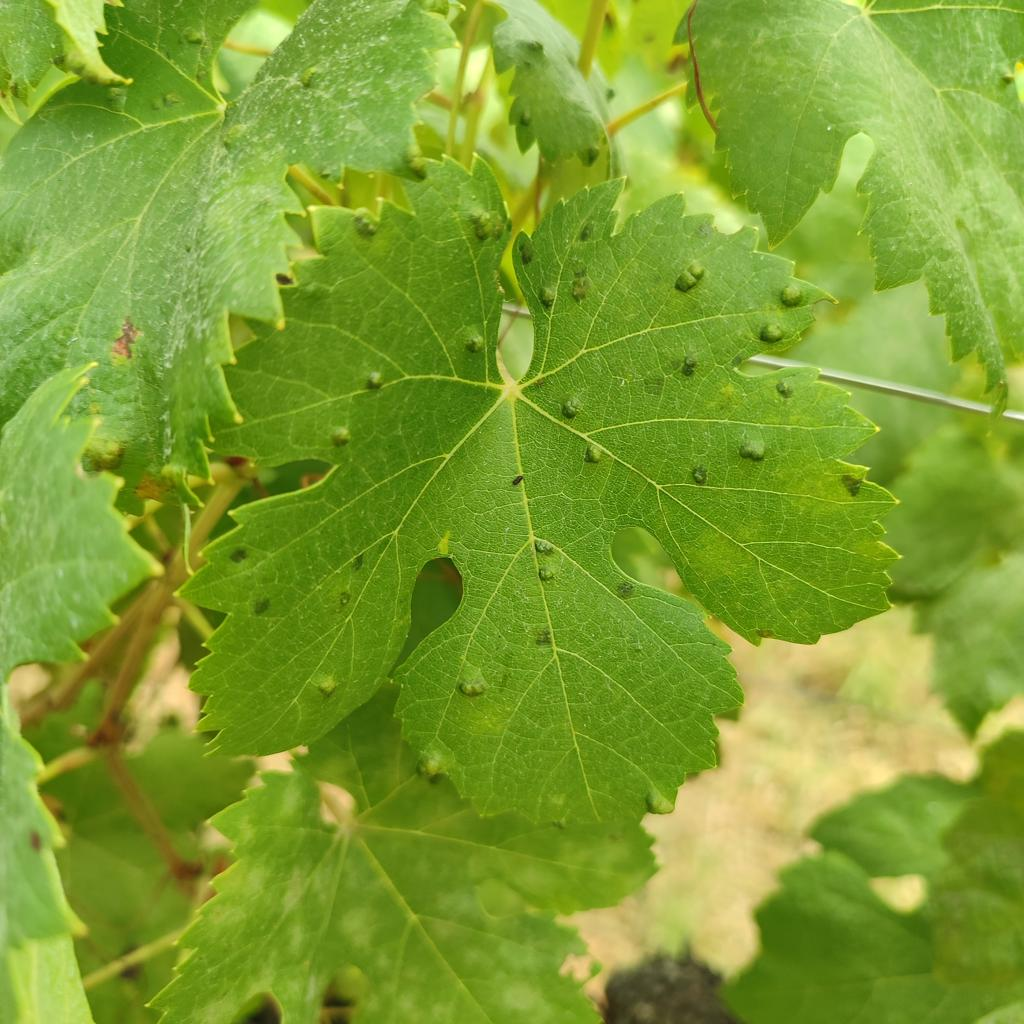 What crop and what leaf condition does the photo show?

grapevine, erineum mite
